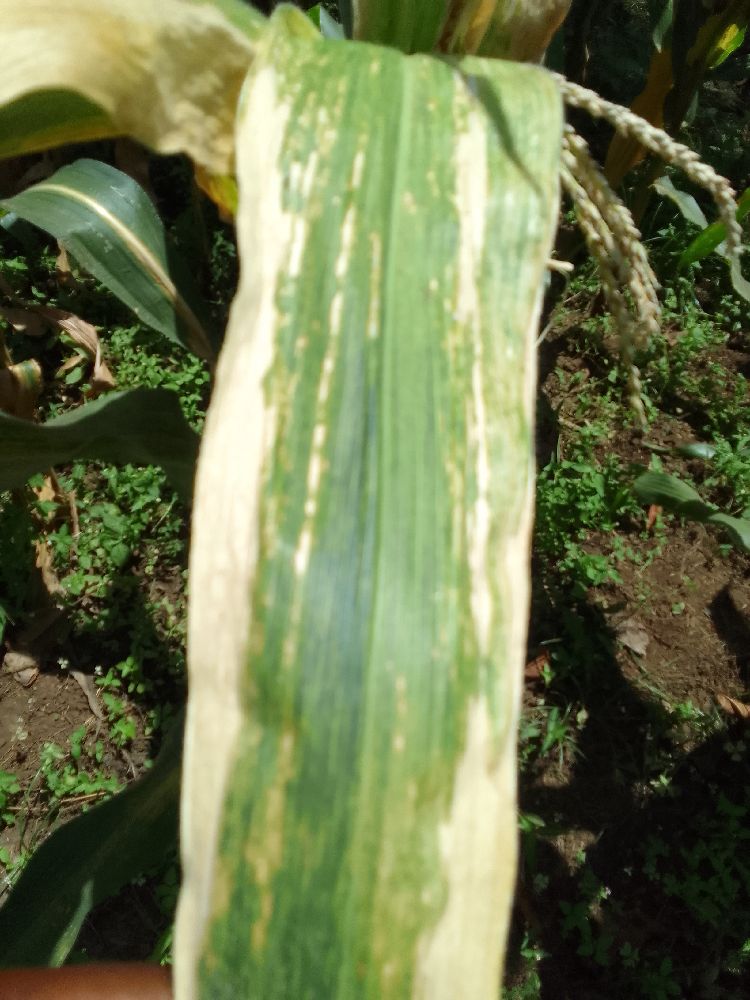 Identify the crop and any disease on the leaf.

maize, maize lethal necrosis
